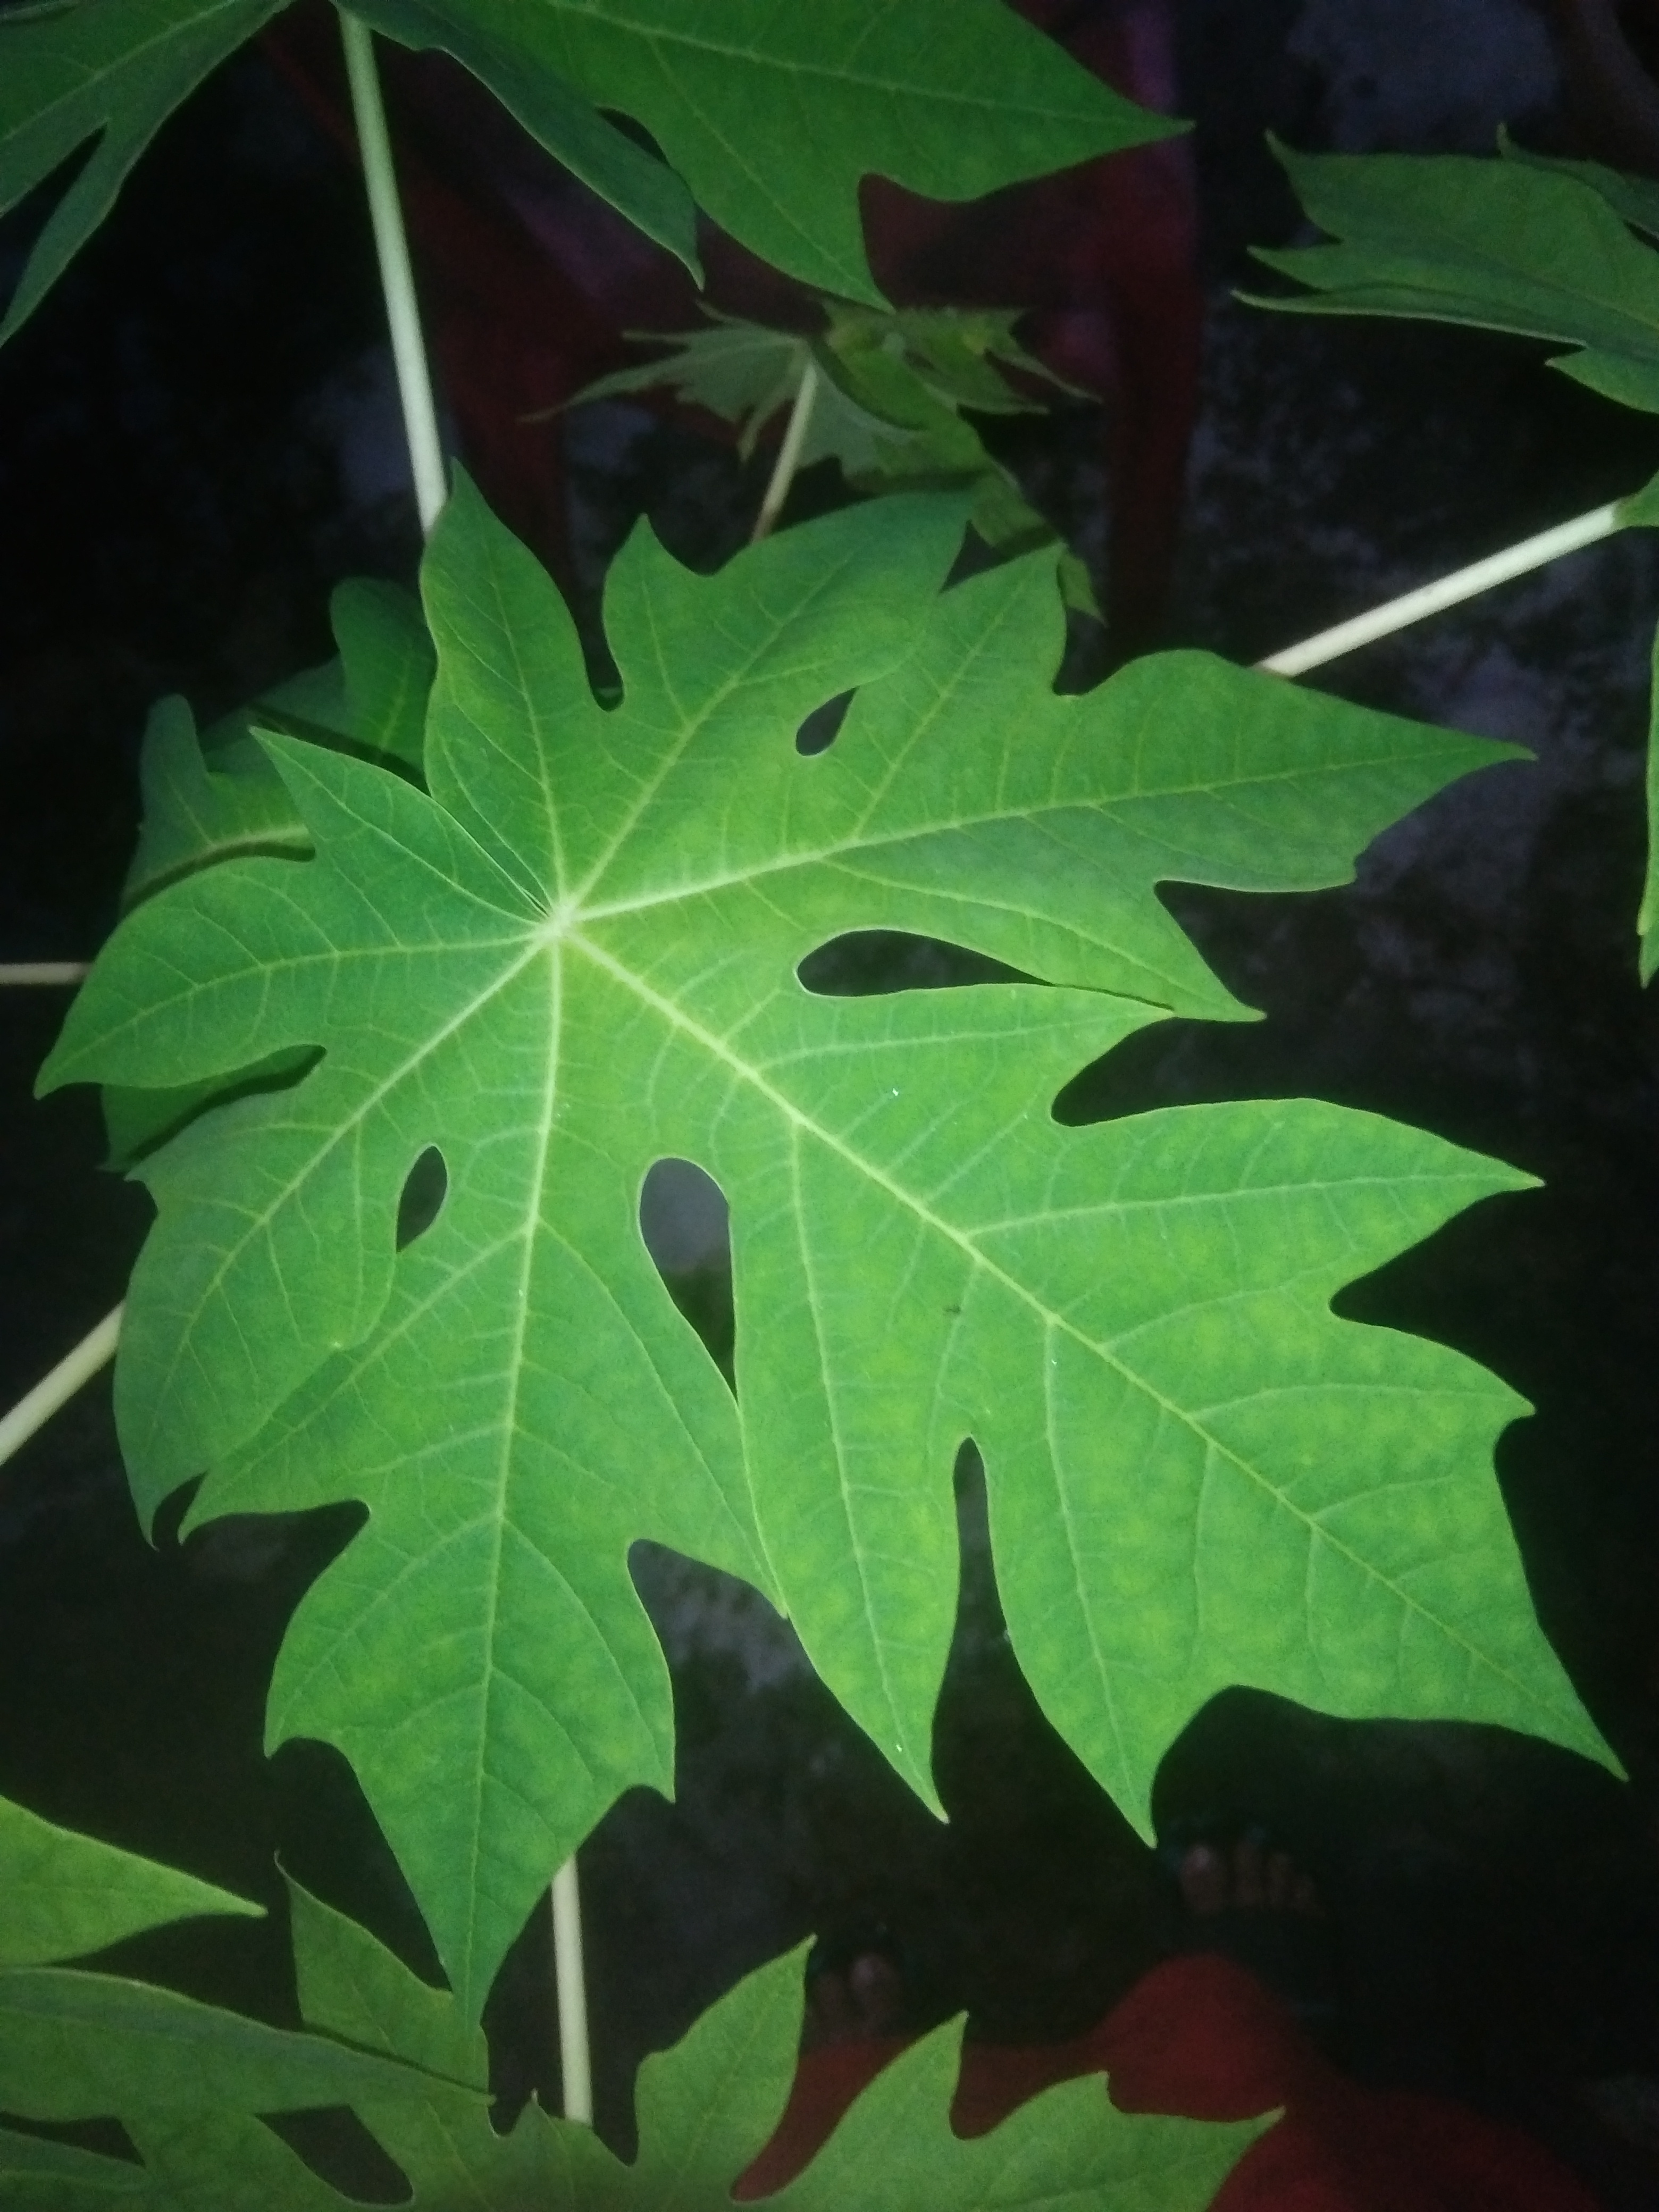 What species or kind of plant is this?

papaya
